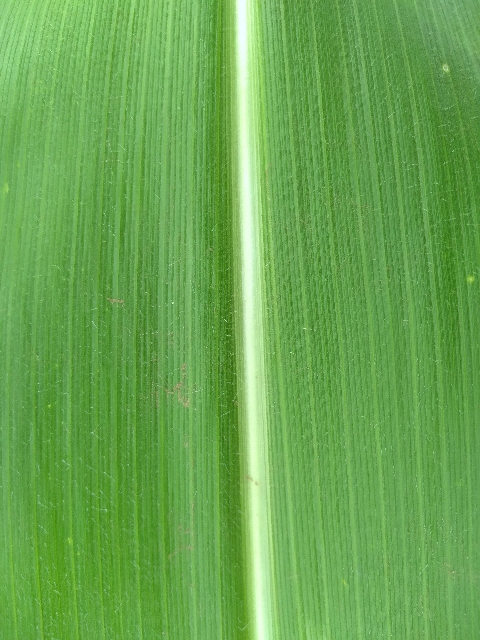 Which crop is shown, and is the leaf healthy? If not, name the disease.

maize, healthy
